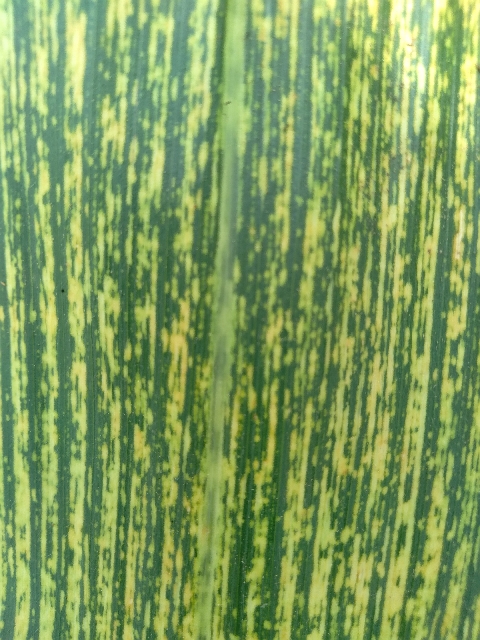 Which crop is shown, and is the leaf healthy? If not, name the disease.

maize, maize streak virus
